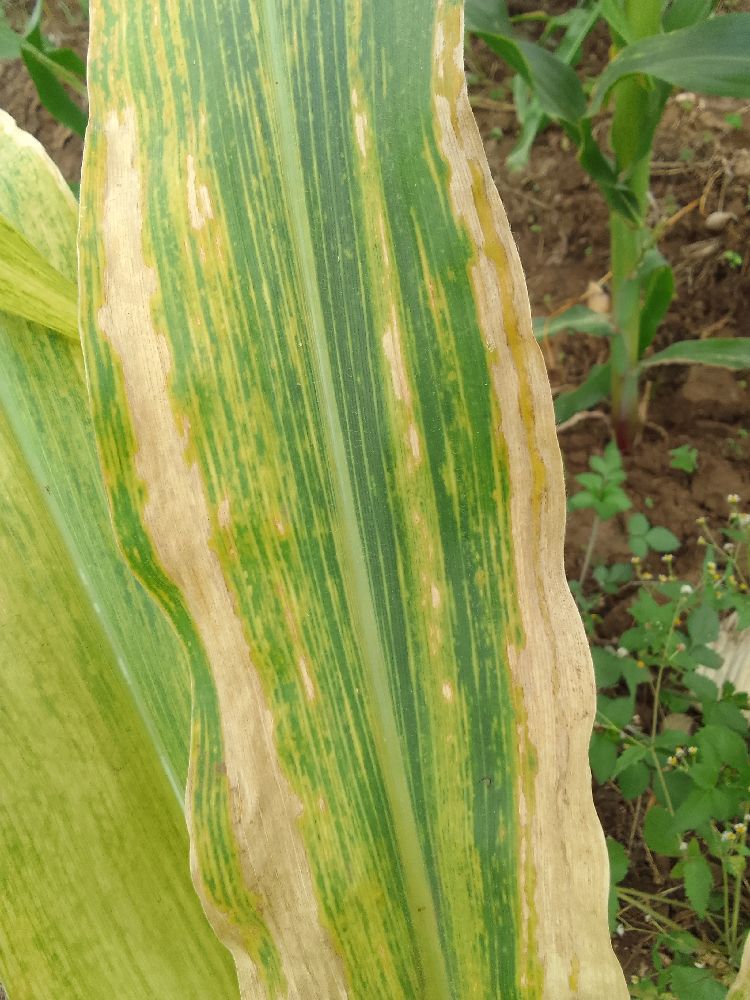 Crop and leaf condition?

maize, maize lethal necrosis
